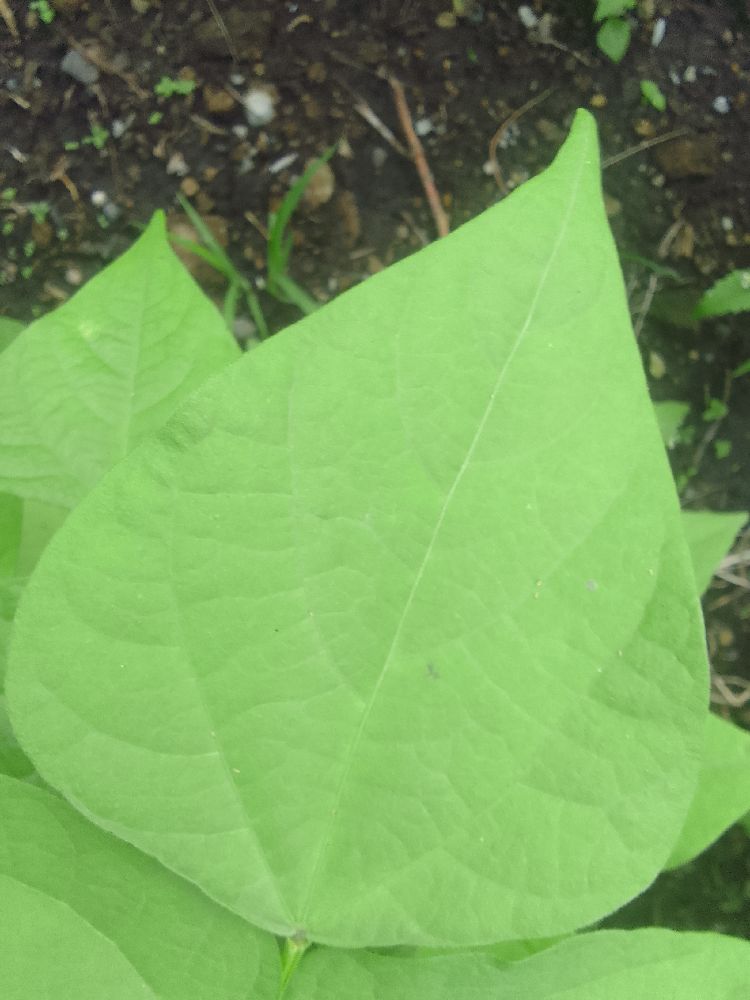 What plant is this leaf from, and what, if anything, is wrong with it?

common bean, healthy
